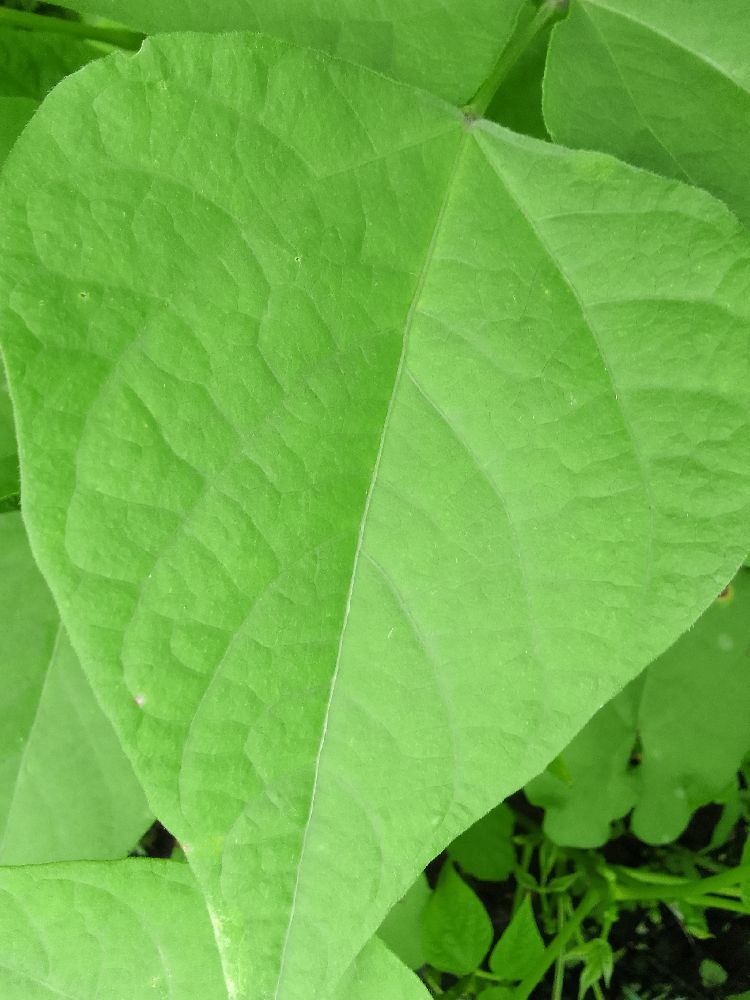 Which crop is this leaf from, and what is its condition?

common bean, healthy
